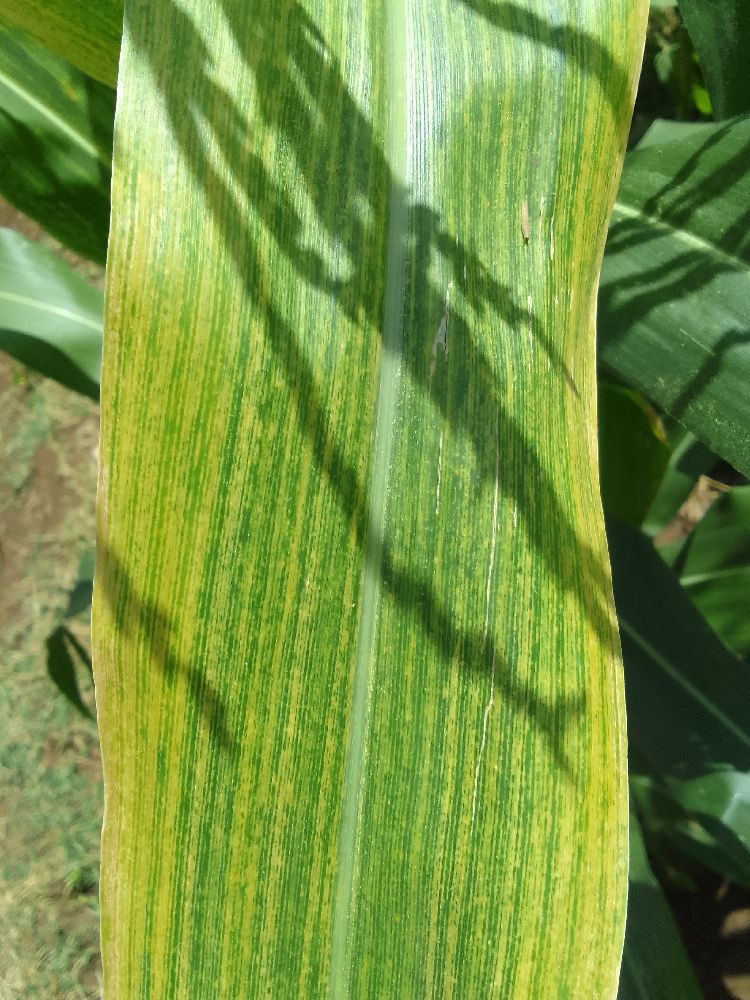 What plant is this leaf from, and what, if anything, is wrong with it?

maize, maize lethal necrosis
